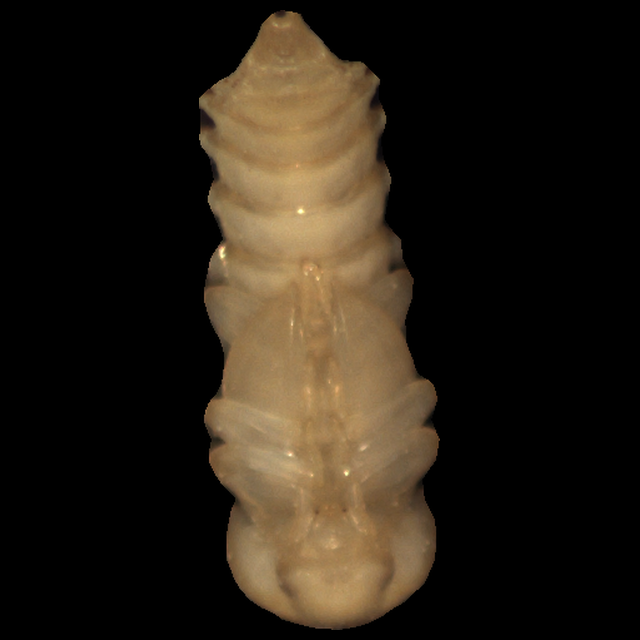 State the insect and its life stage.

mealworm pupa
